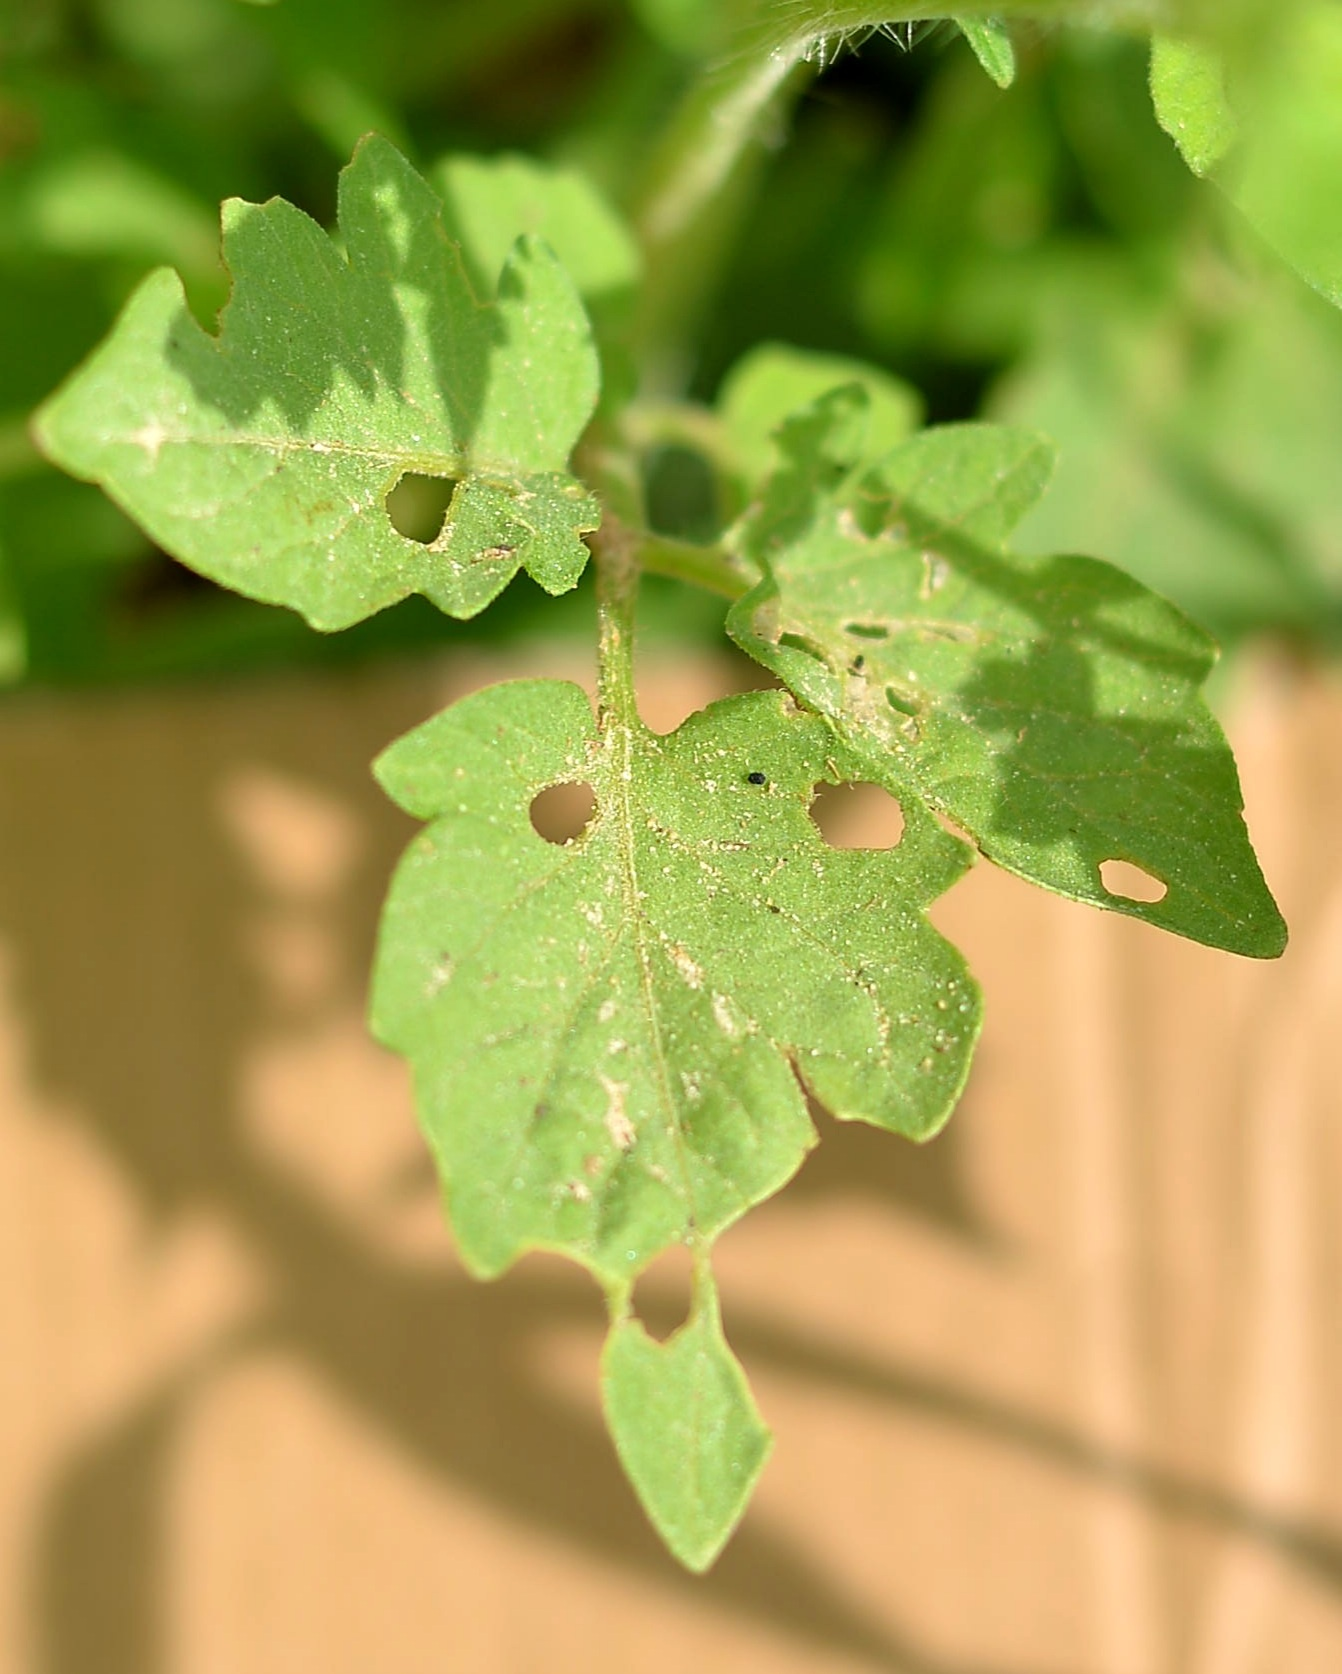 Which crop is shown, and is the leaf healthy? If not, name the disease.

tomato, infected
